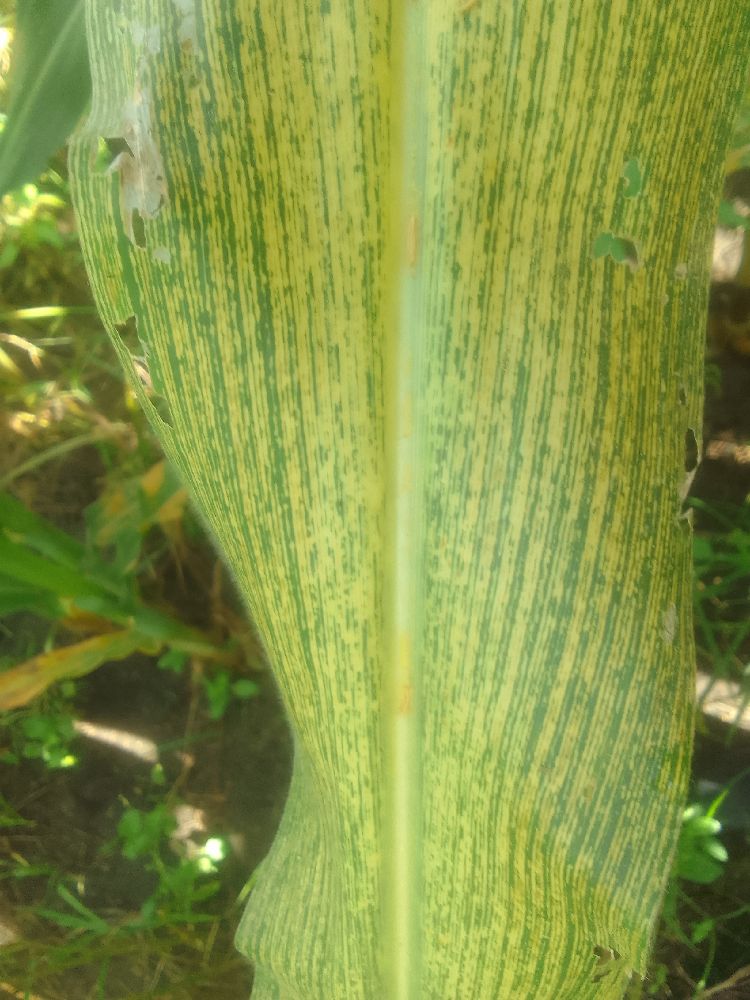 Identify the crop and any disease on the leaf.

maize, maize streak virus
